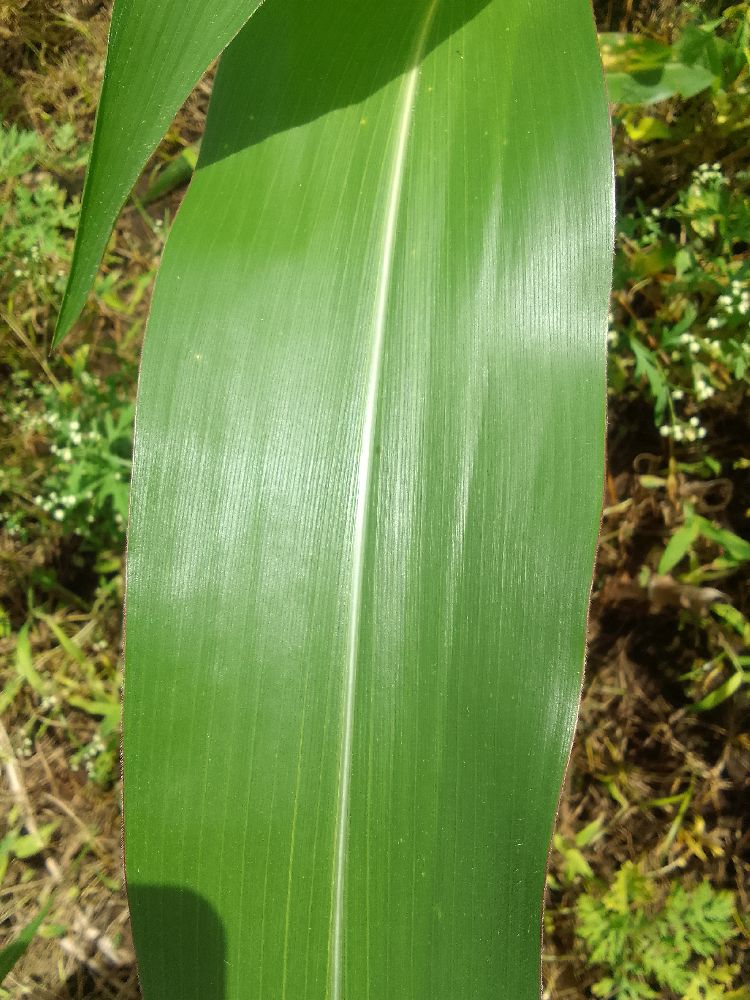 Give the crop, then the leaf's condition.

maize, healthy
